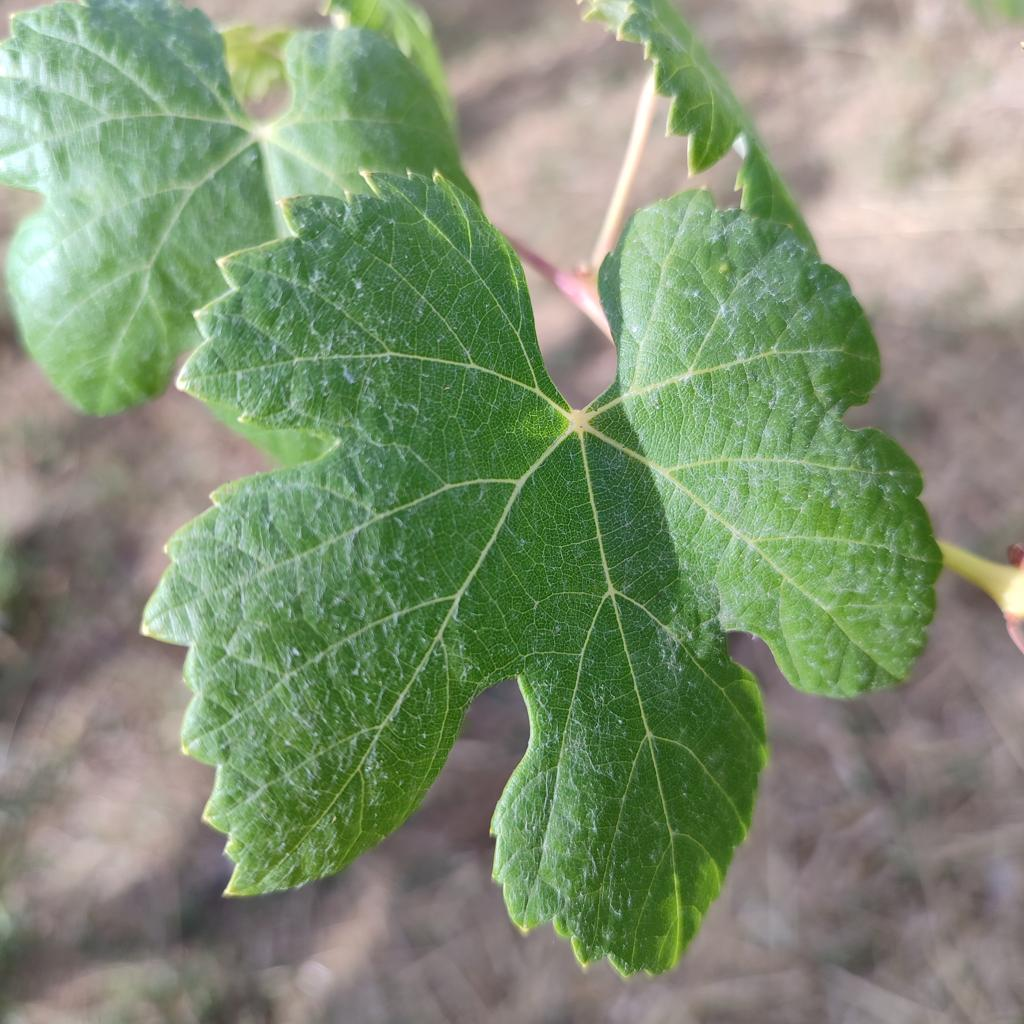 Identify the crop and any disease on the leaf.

grapevine, healthy
